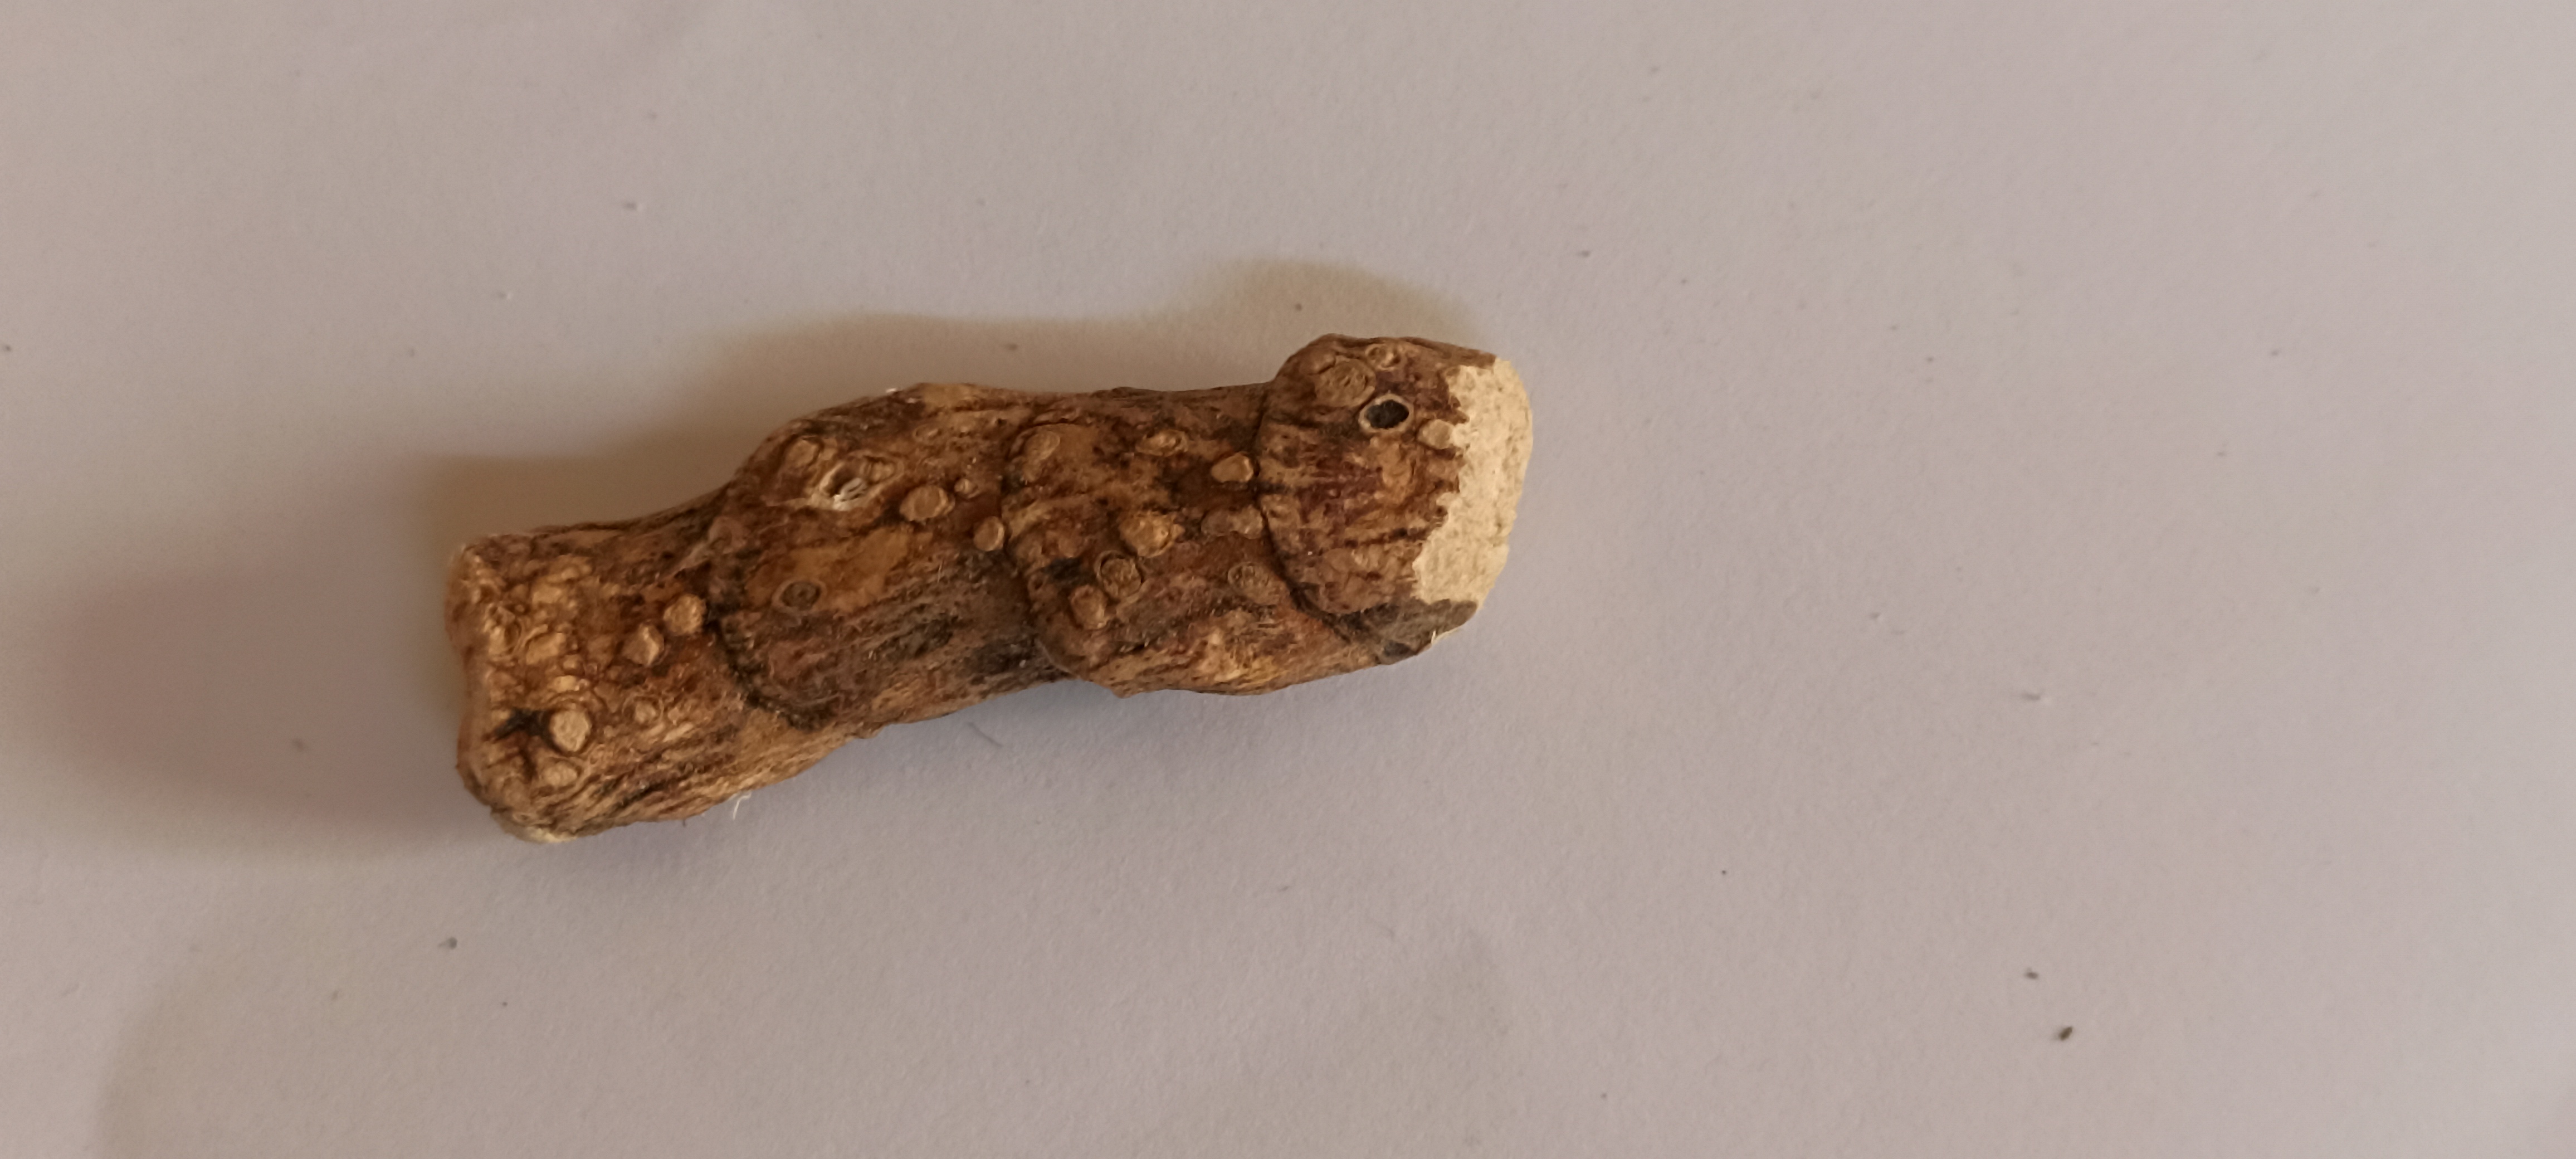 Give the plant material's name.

vekhand
